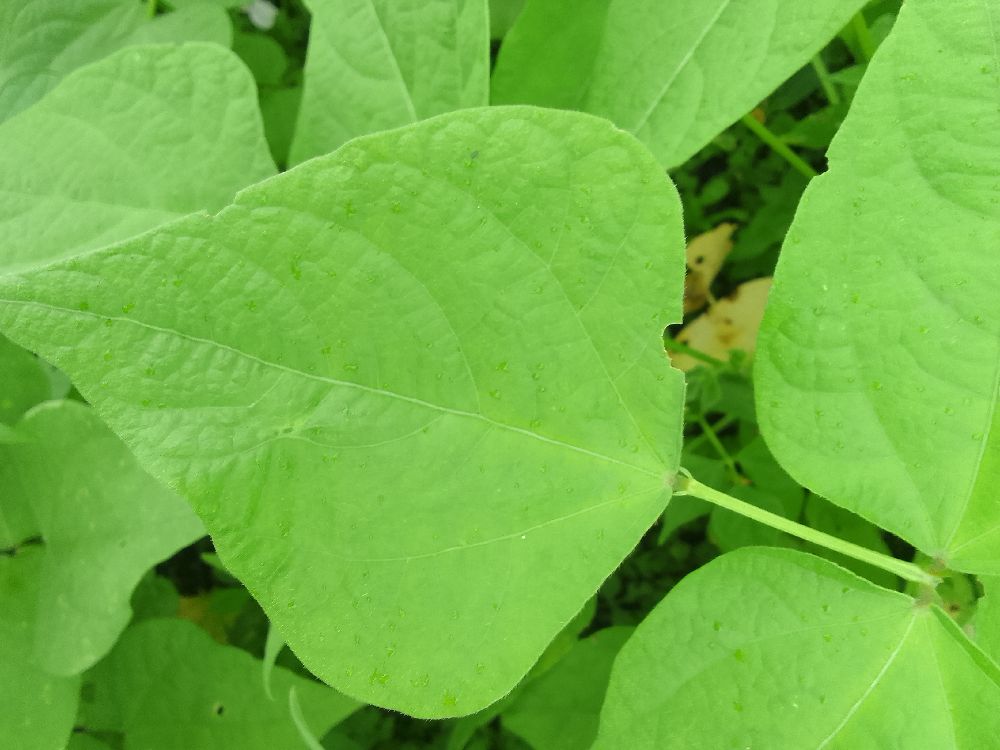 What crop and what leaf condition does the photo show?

common bean, healthy
